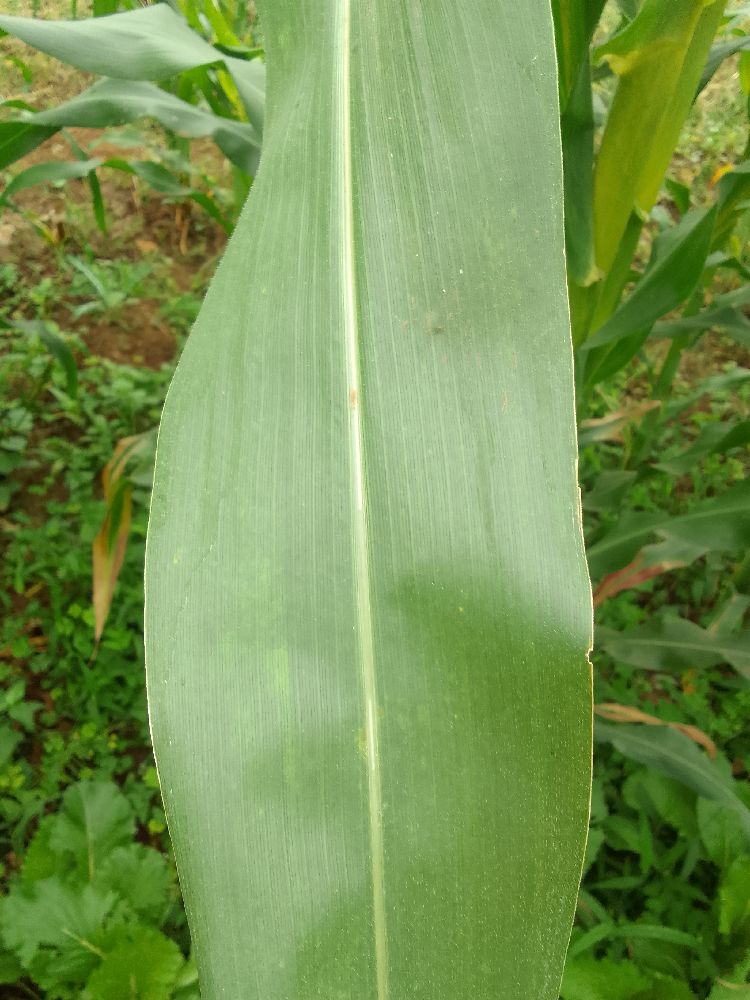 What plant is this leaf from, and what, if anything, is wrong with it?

maize, healthy
